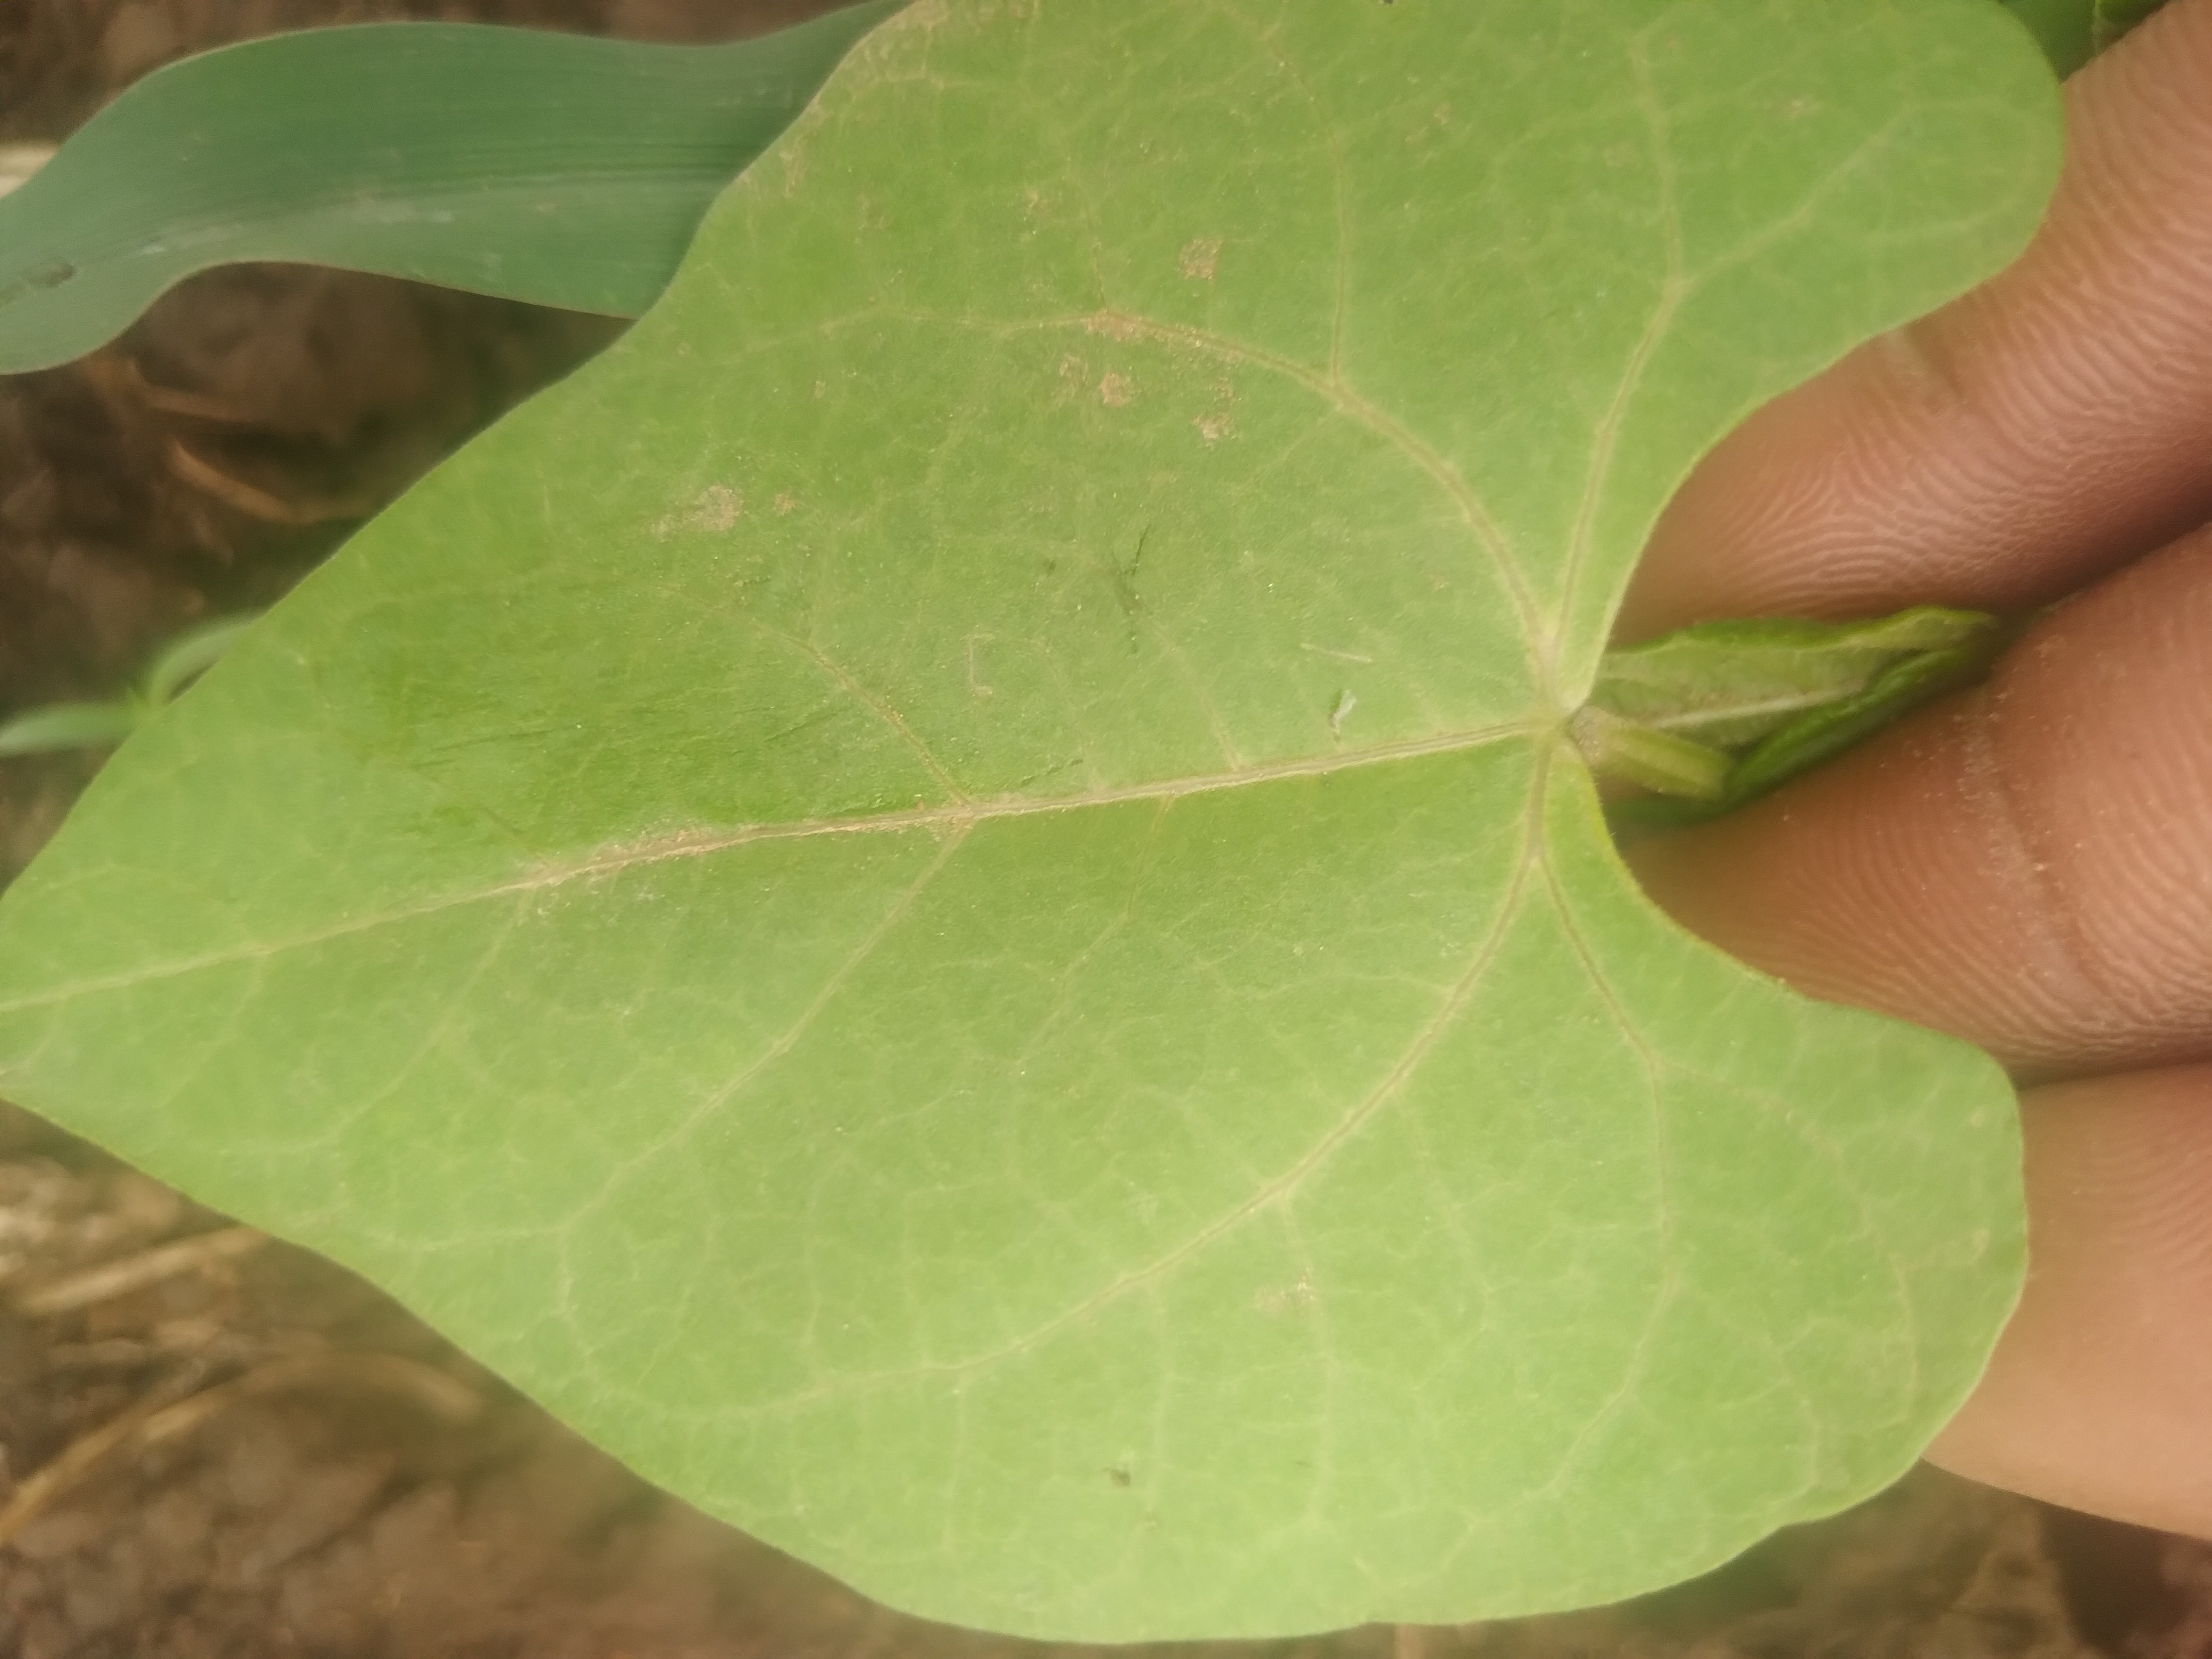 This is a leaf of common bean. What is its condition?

healthy
